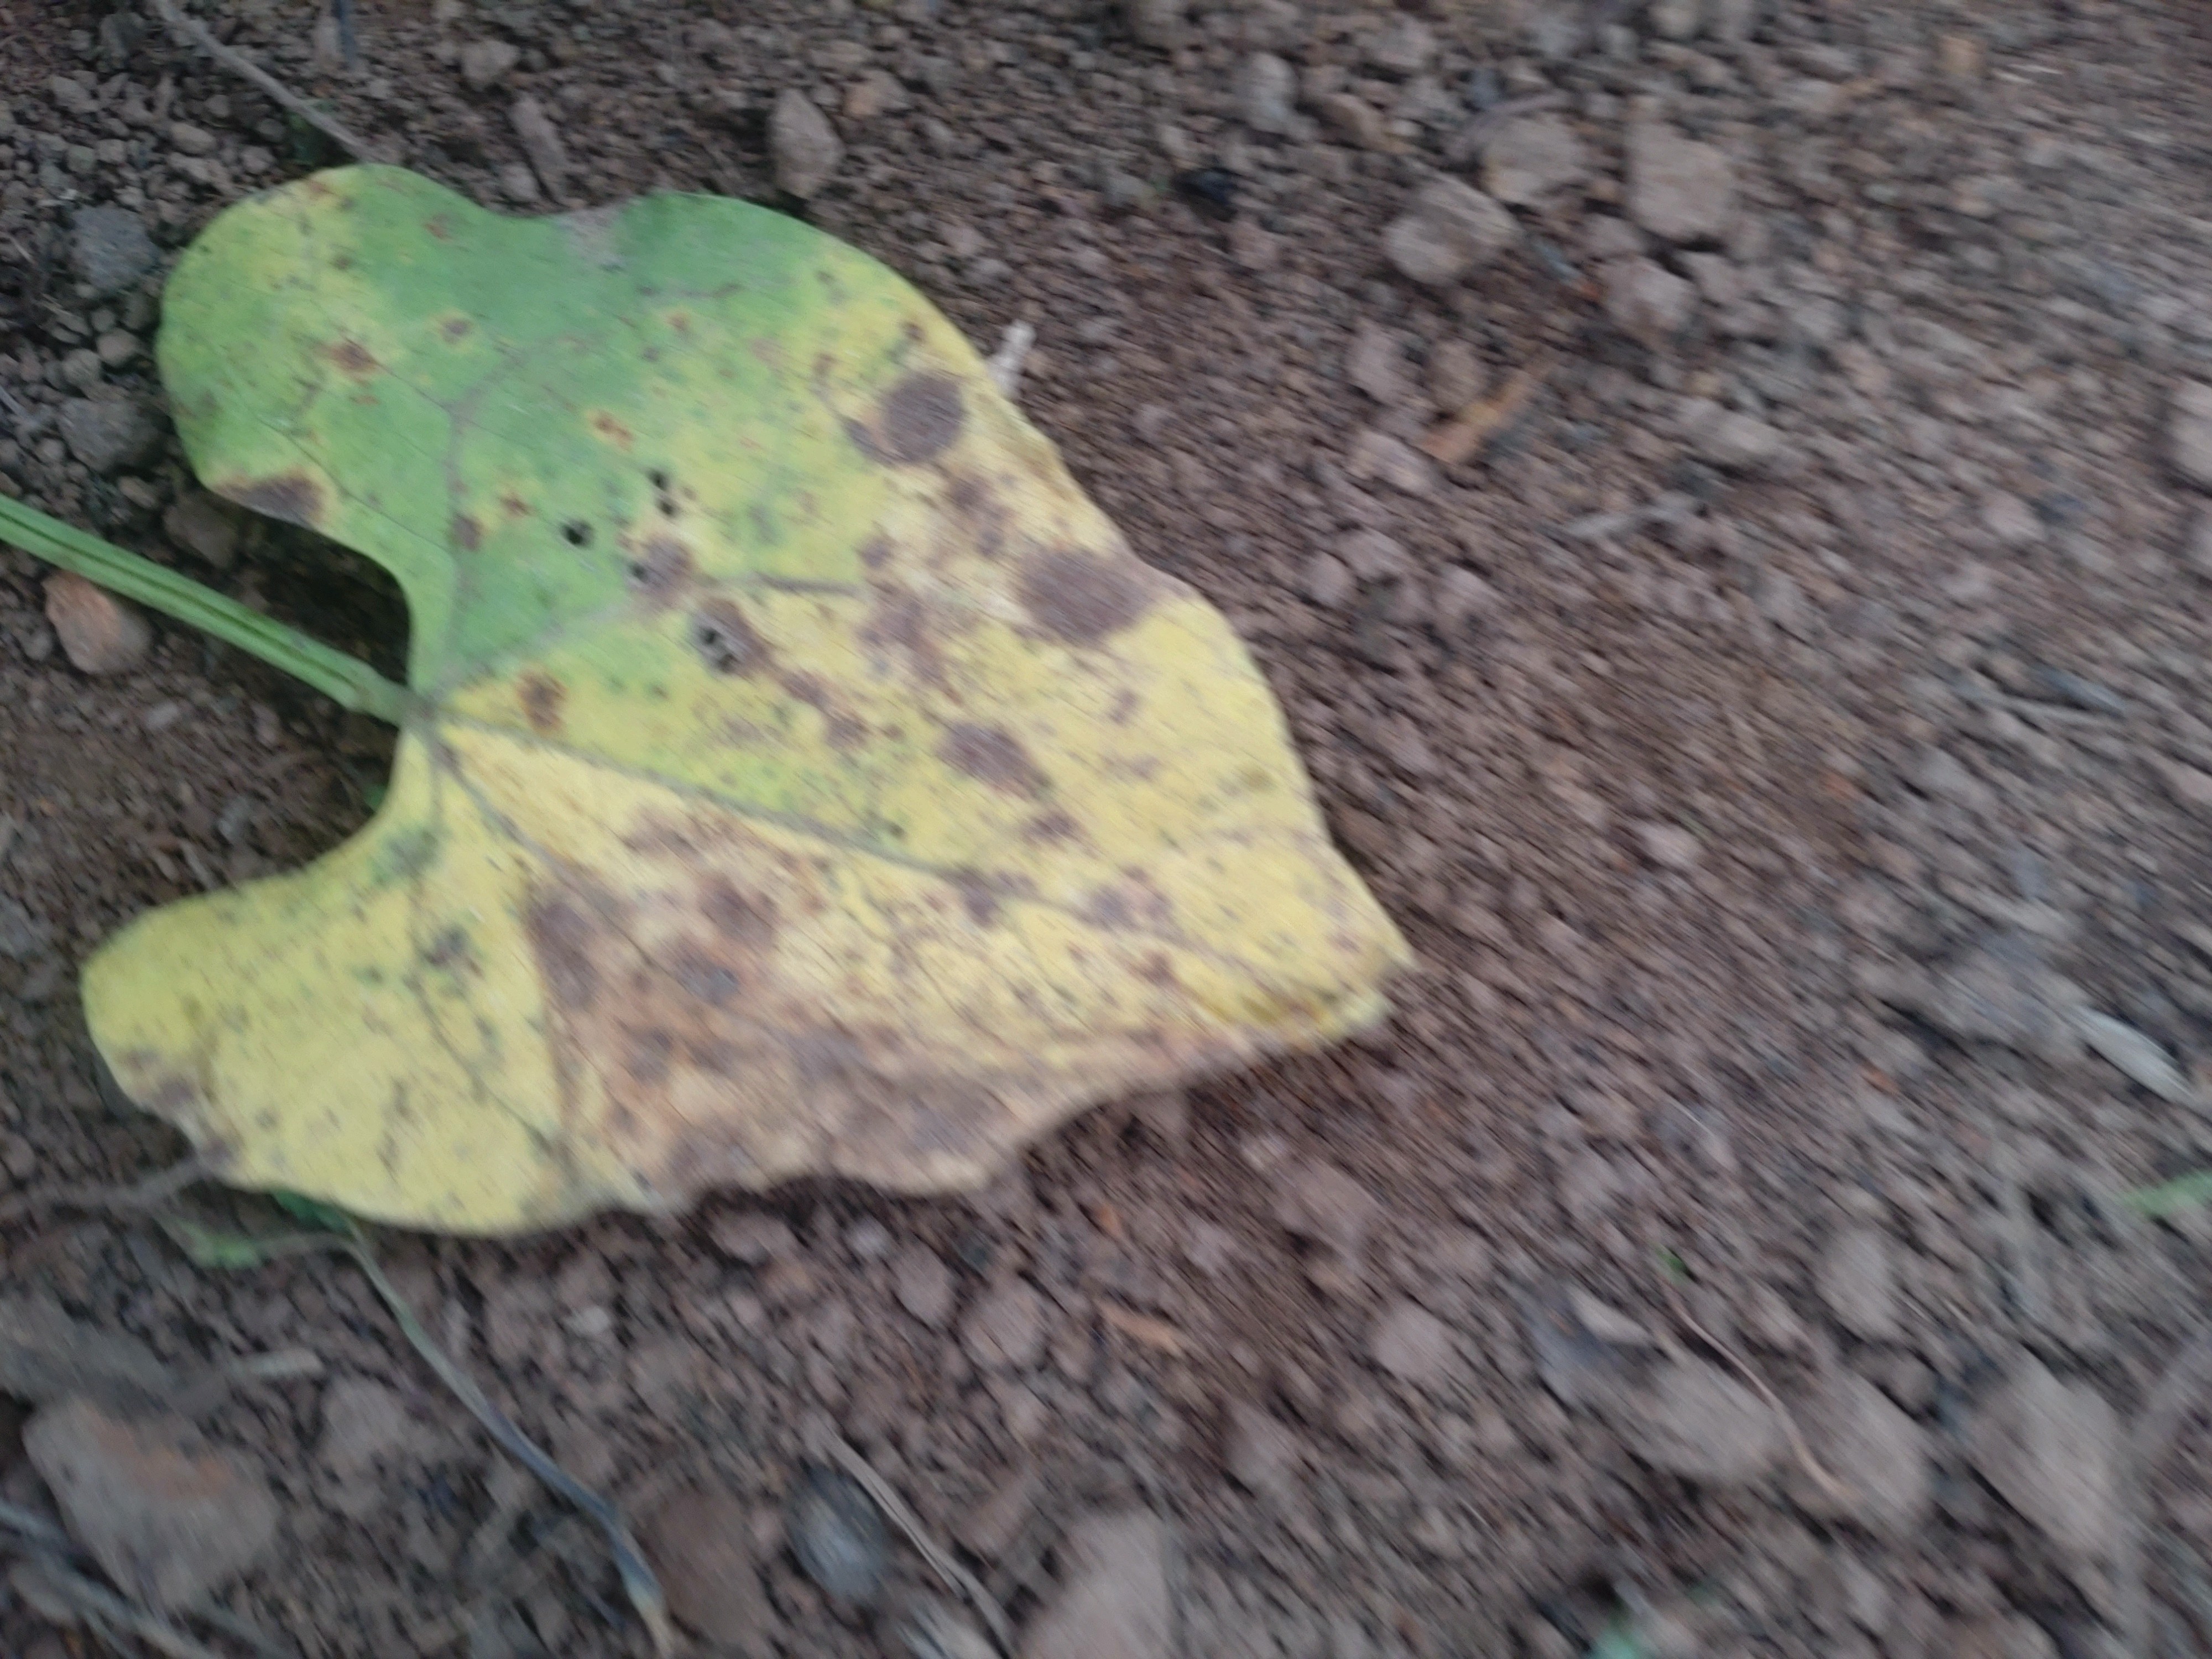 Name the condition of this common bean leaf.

anthracnose
